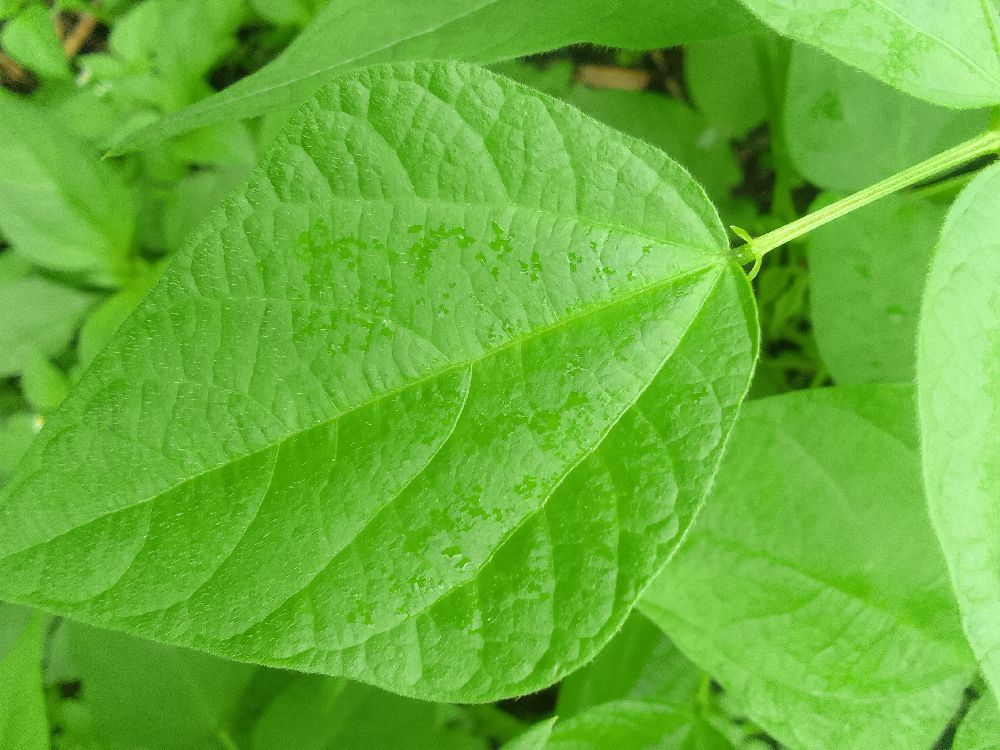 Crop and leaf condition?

common bean, healthy
